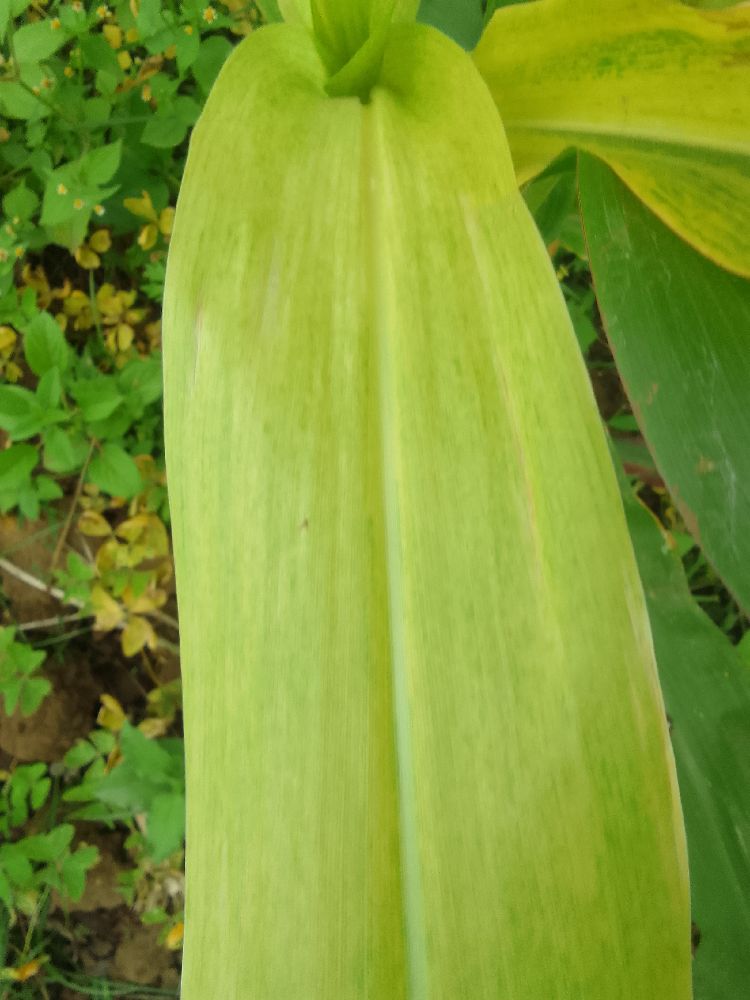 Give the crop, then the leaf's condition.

maize, maize lethal necrosis
